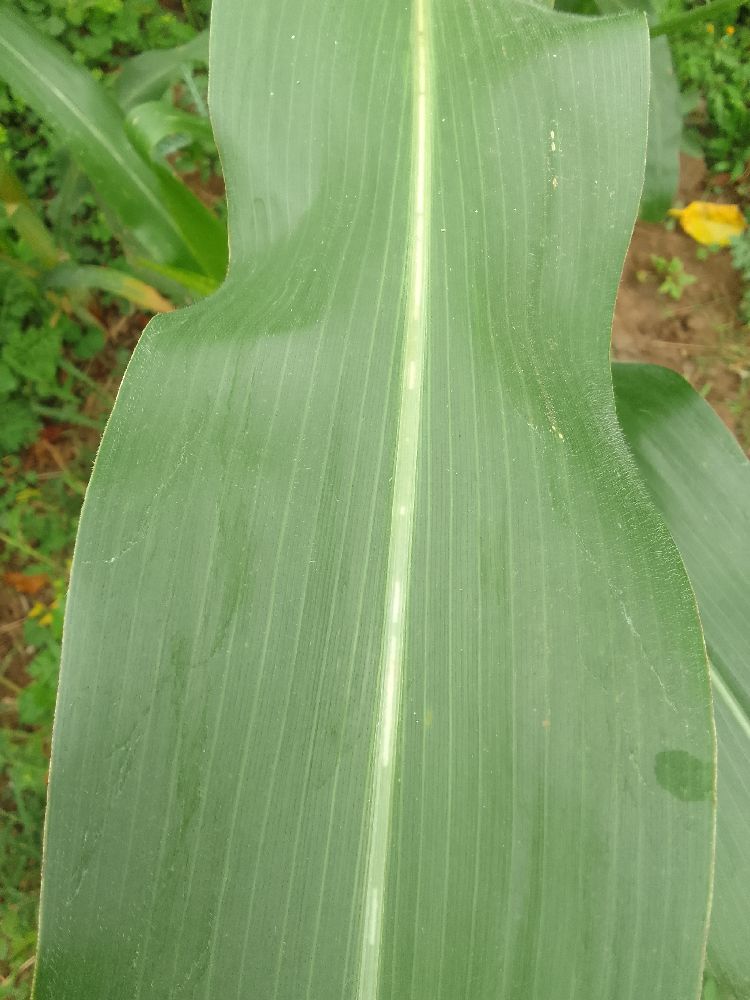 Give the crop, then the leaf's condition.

maize, healthy
